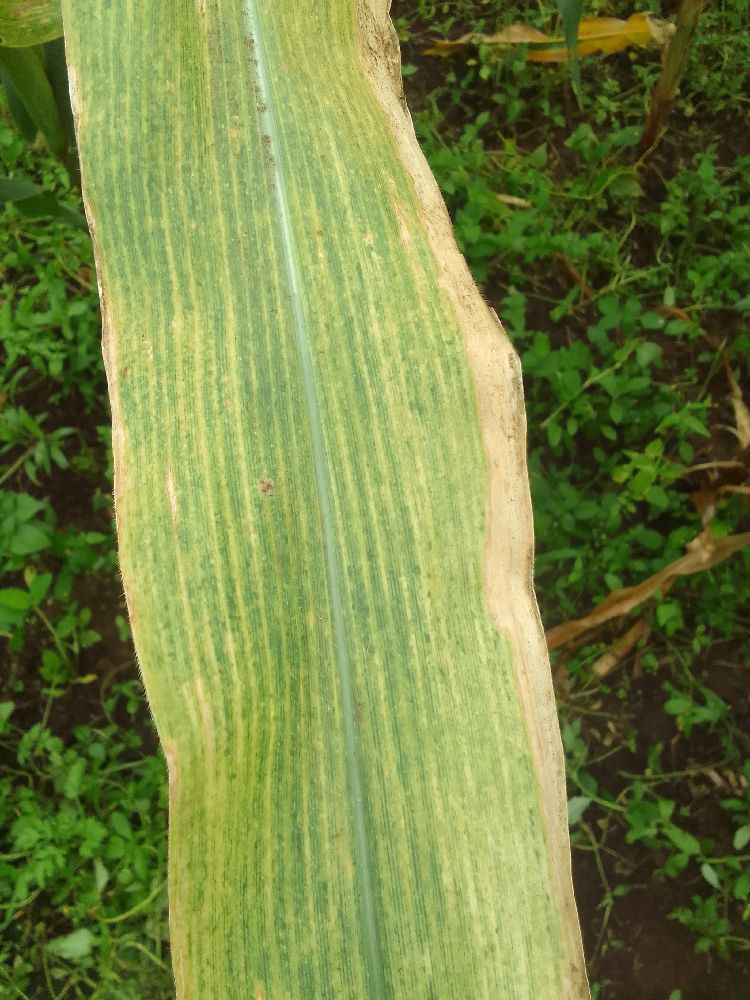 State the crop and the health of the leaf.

maize, maize lethal necrosis
